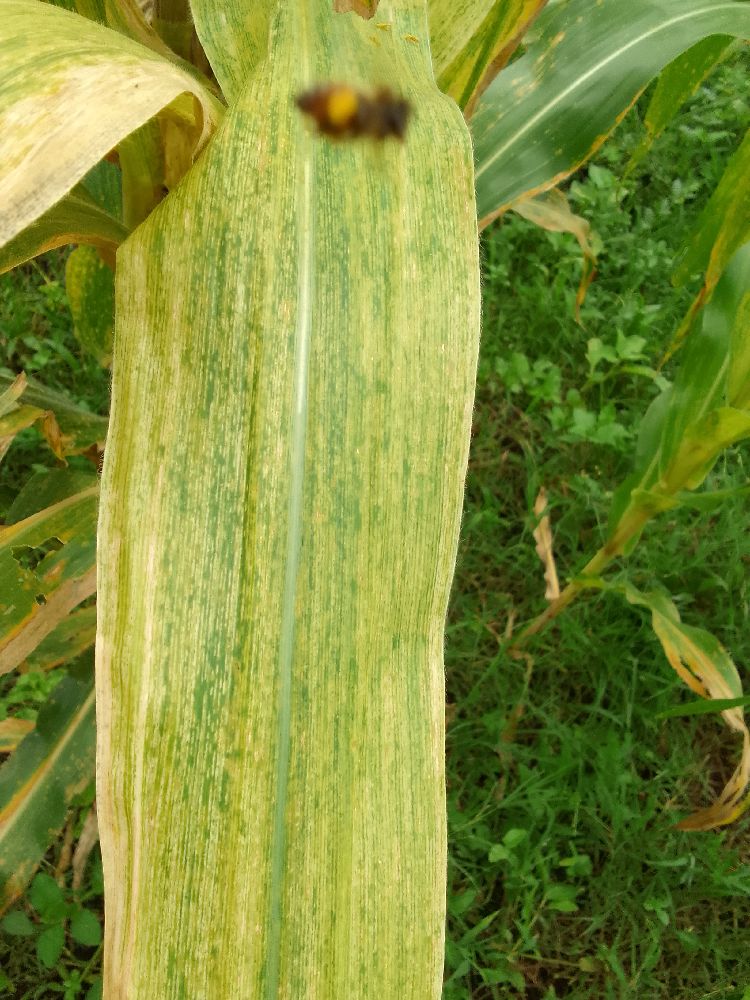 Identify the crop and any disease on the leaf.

maize, maize lethal necrosis
